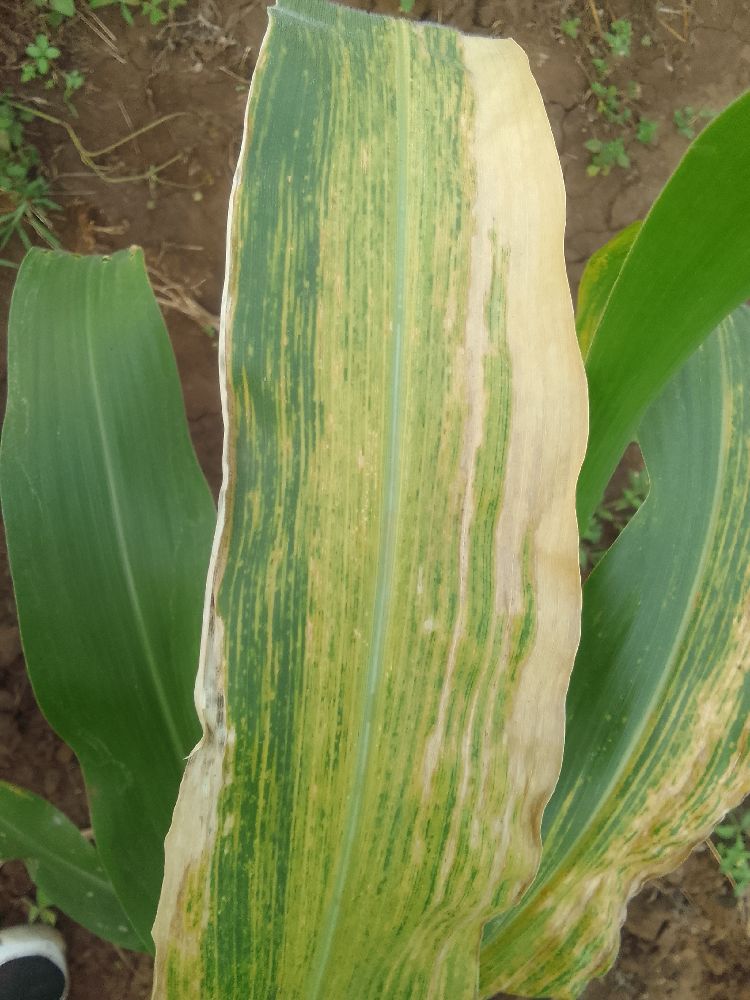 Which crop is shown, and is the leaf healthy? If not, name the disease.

maize, maize lethal necrosis
